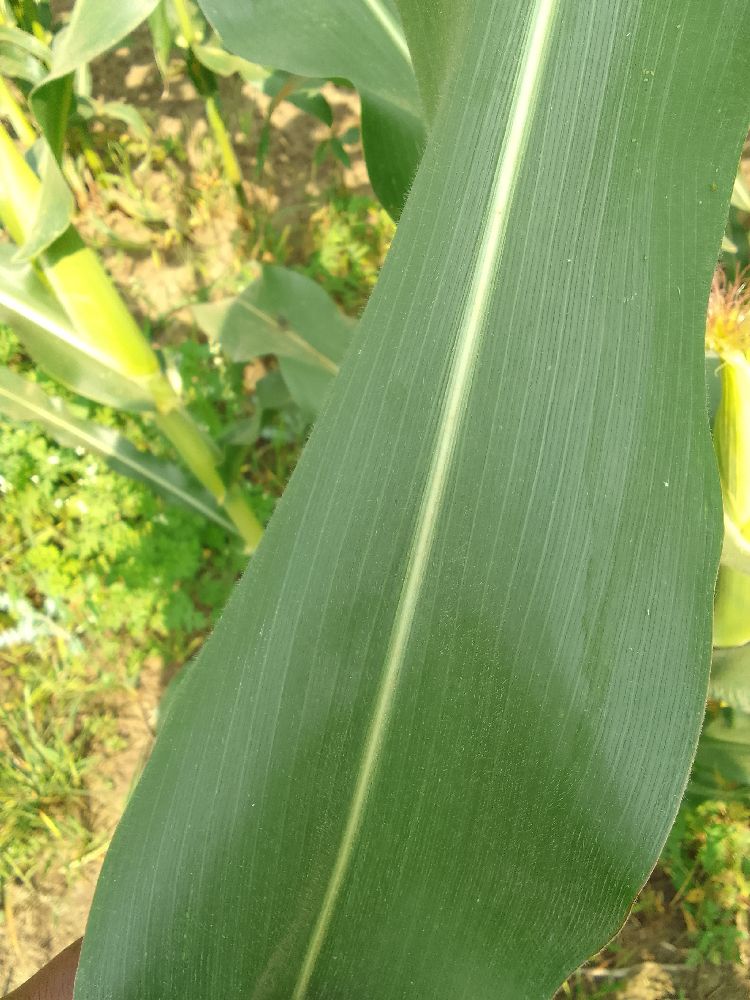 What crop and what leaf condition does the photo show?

maize, healthy
